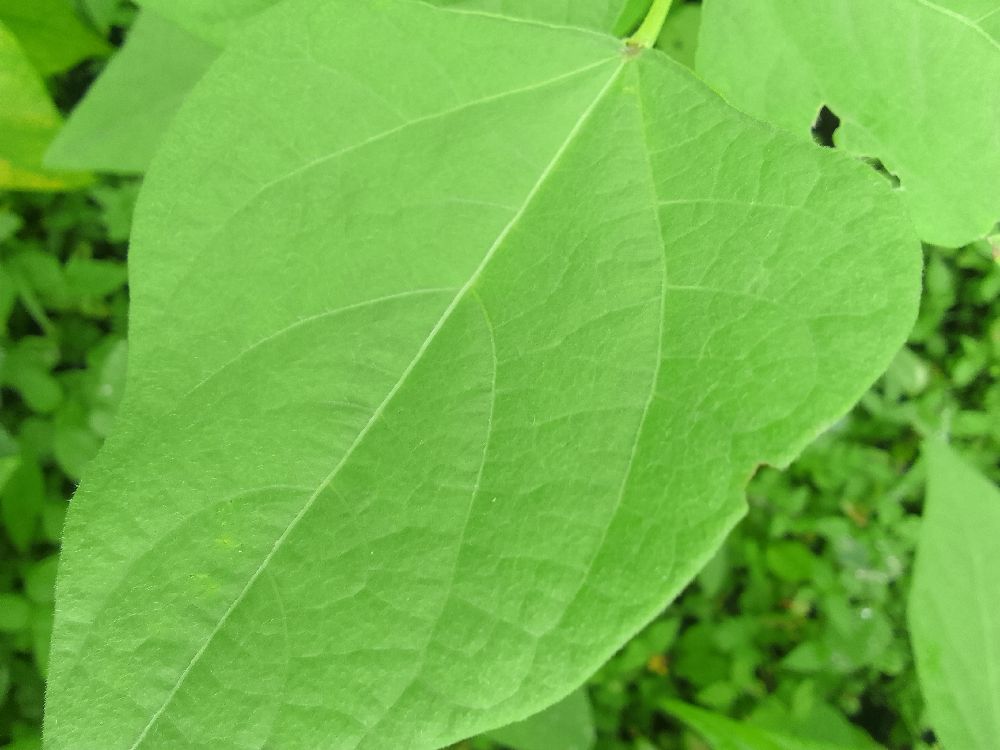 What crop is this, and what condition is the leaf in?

common bean, healthy
